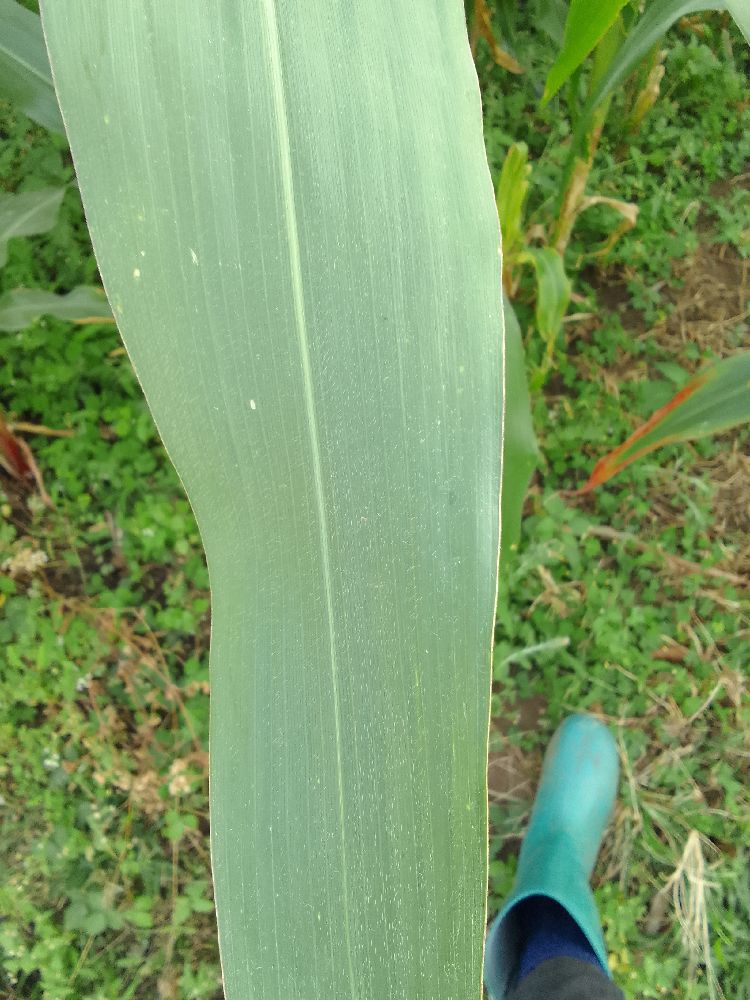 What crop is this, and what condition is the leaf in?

common bean, healthy
